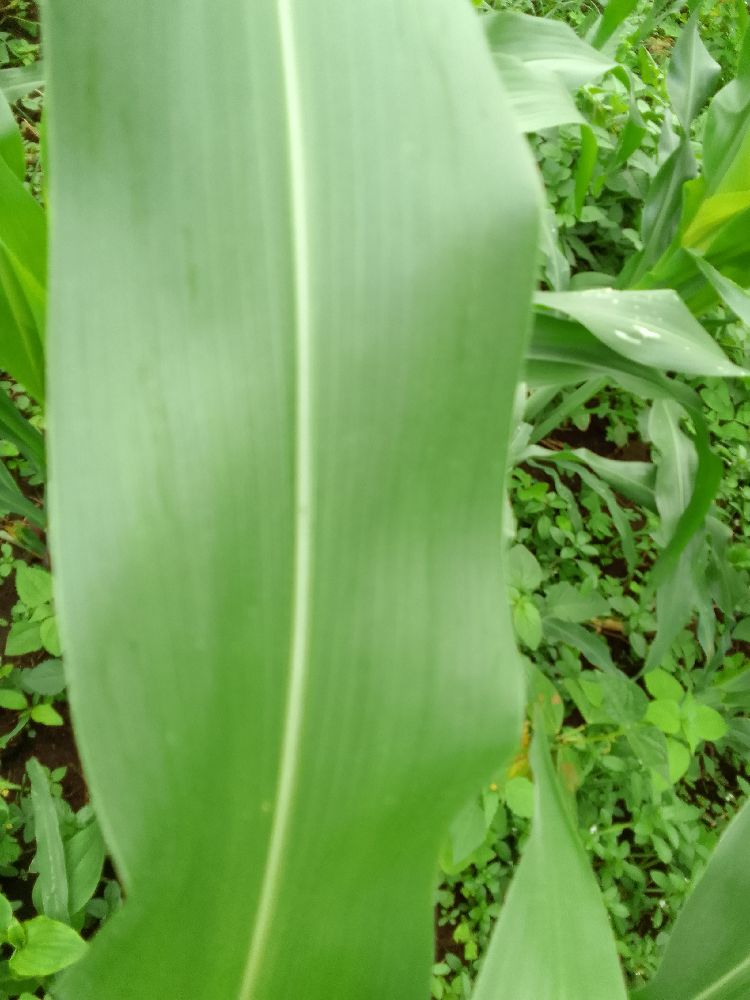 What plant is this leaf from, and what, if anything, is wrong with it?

maize, healthy
